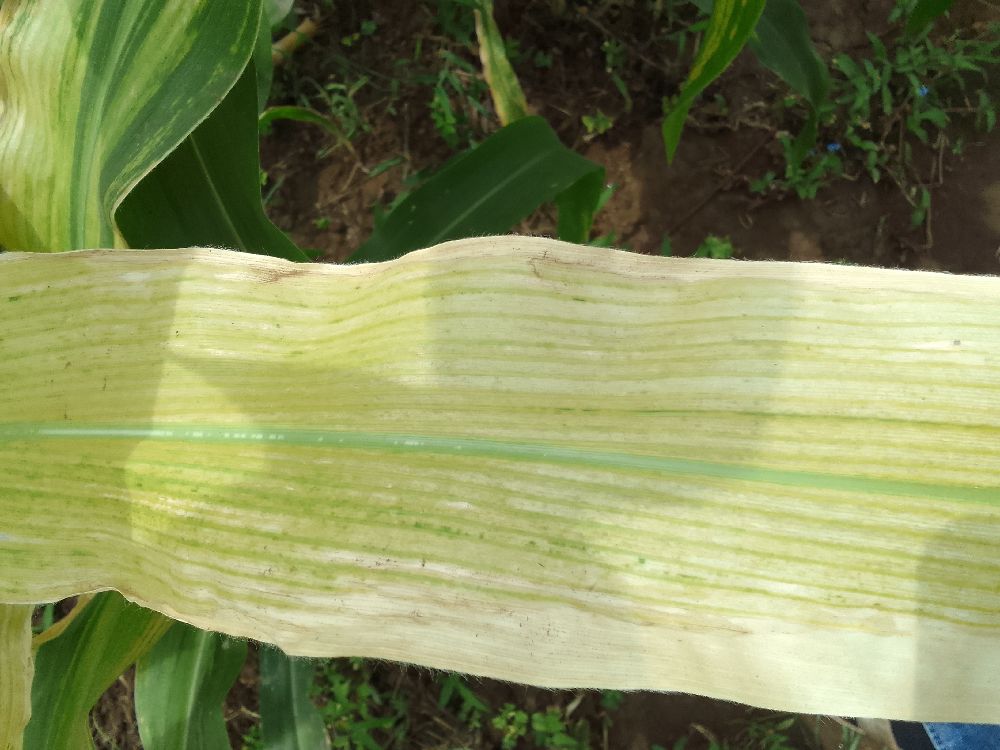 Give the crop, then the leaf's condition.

maize, maize lethal necrosis
